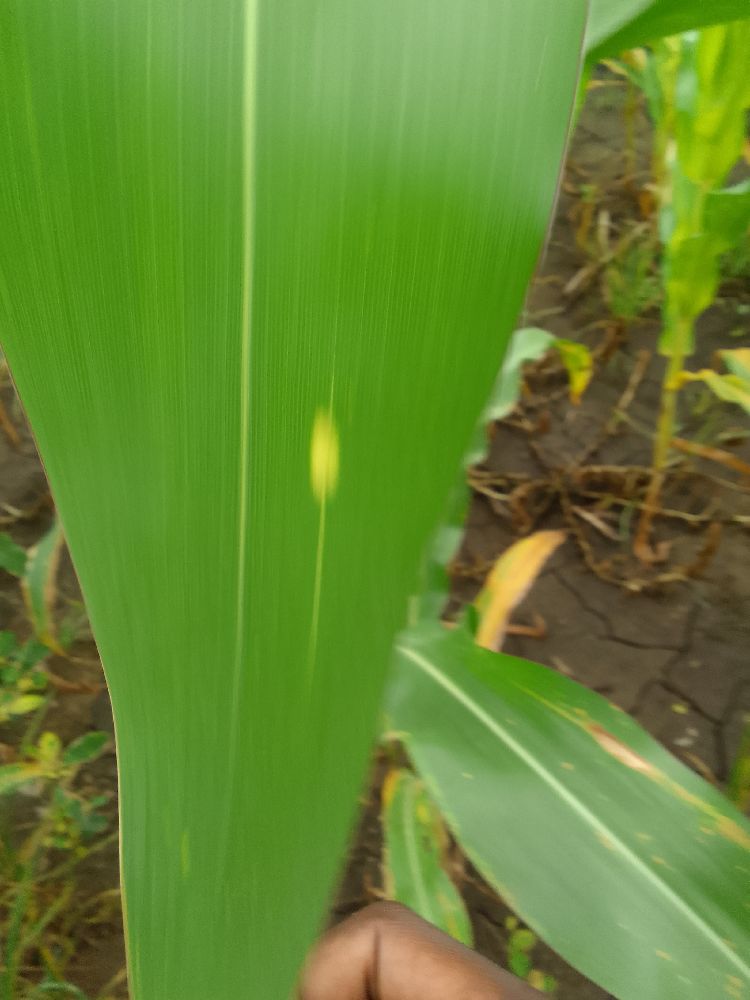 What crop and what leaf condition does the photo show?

maize, healthy
